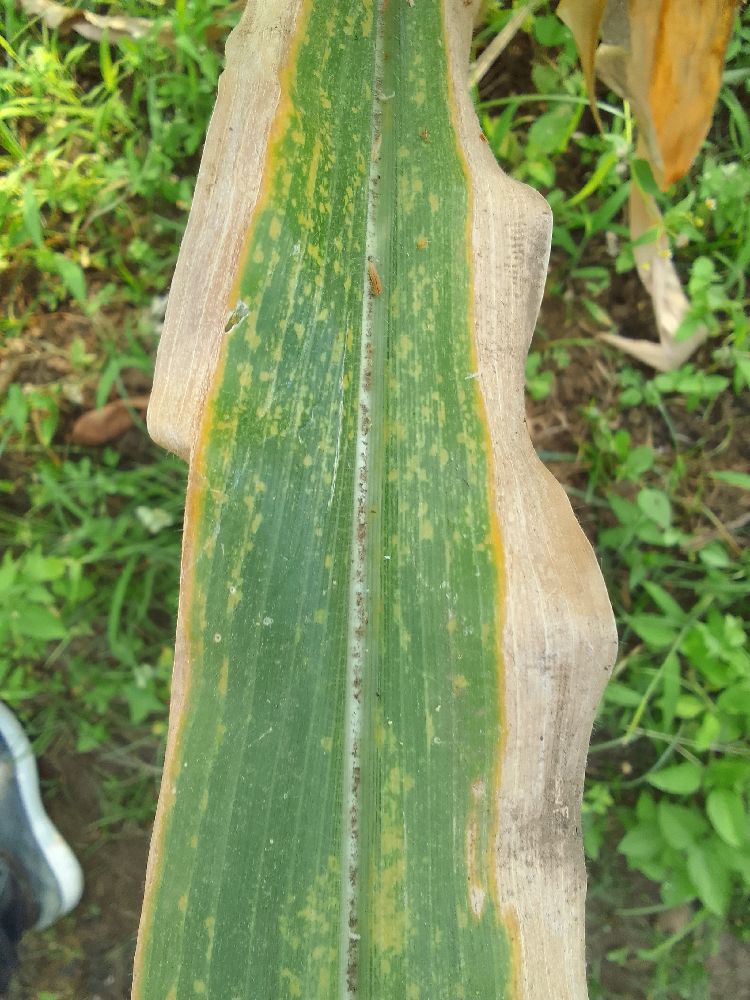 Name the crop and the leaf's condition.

maize, maize lethal necrosis
